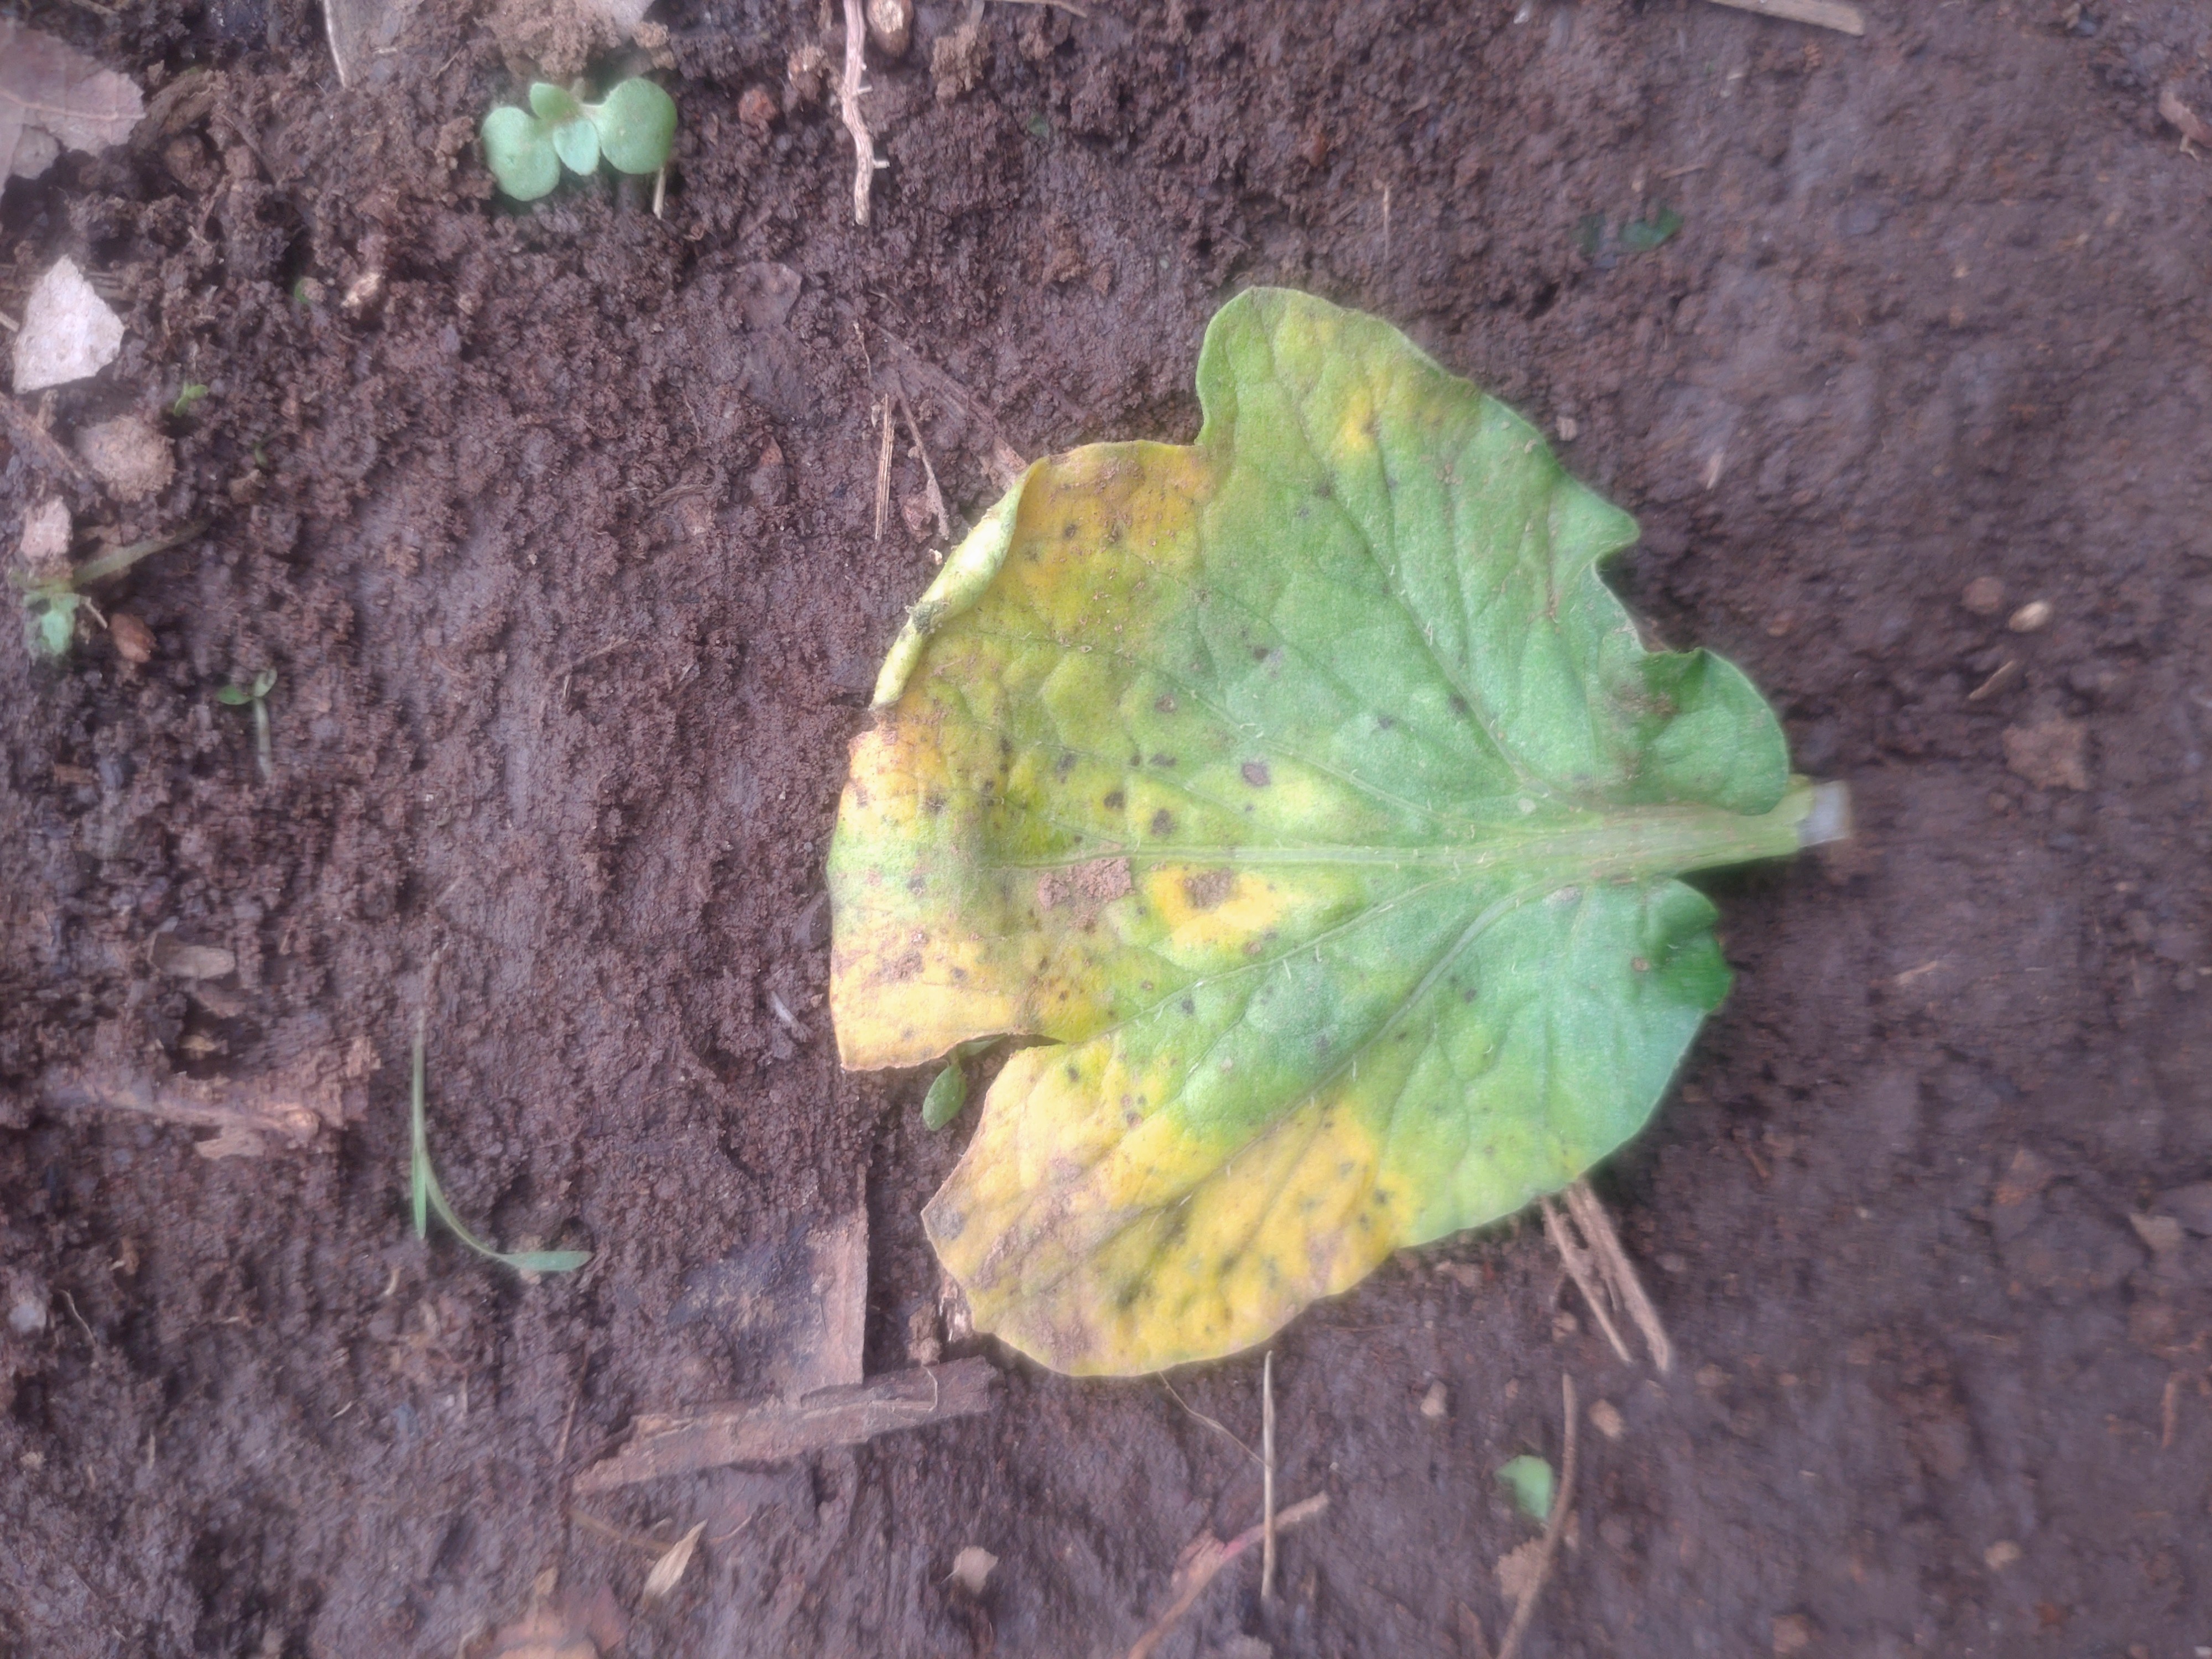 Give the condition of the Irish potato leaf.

late blight
